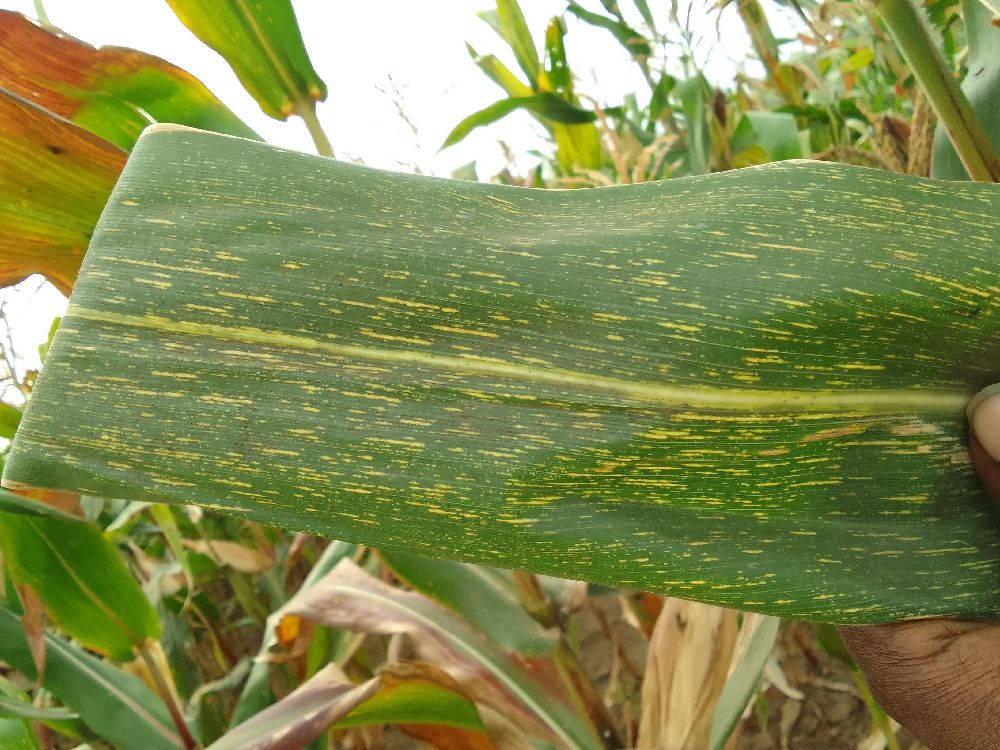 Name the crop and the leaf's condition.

maize, maize streak virus
